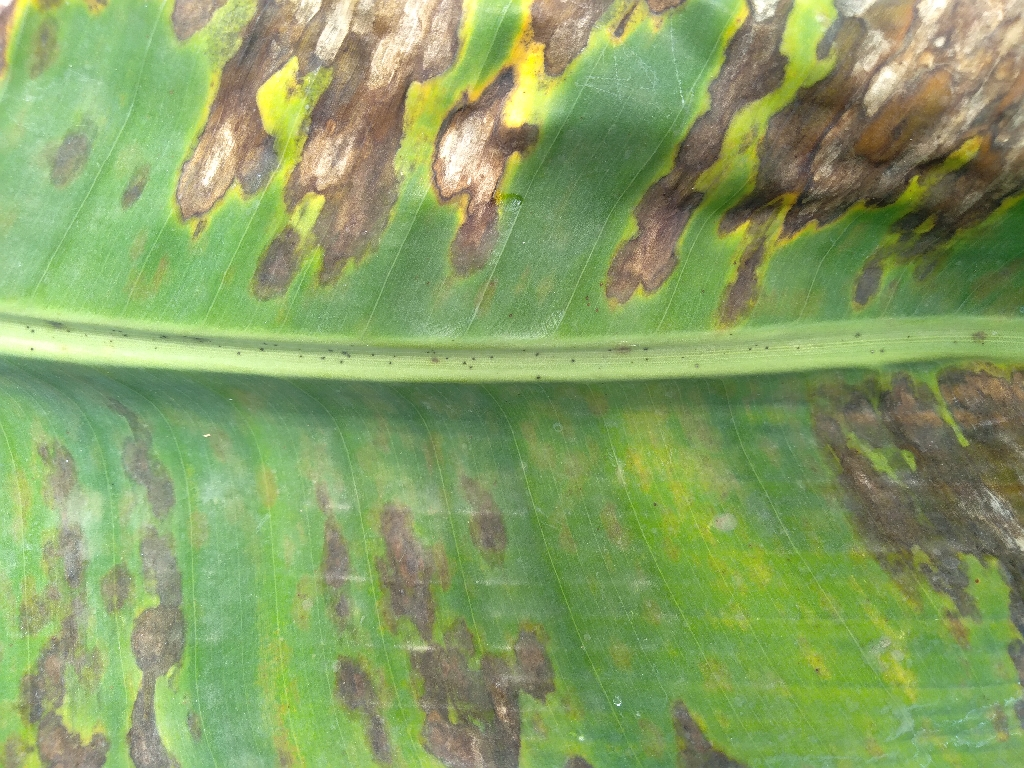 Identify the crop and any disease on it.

banana, black sigatoka
